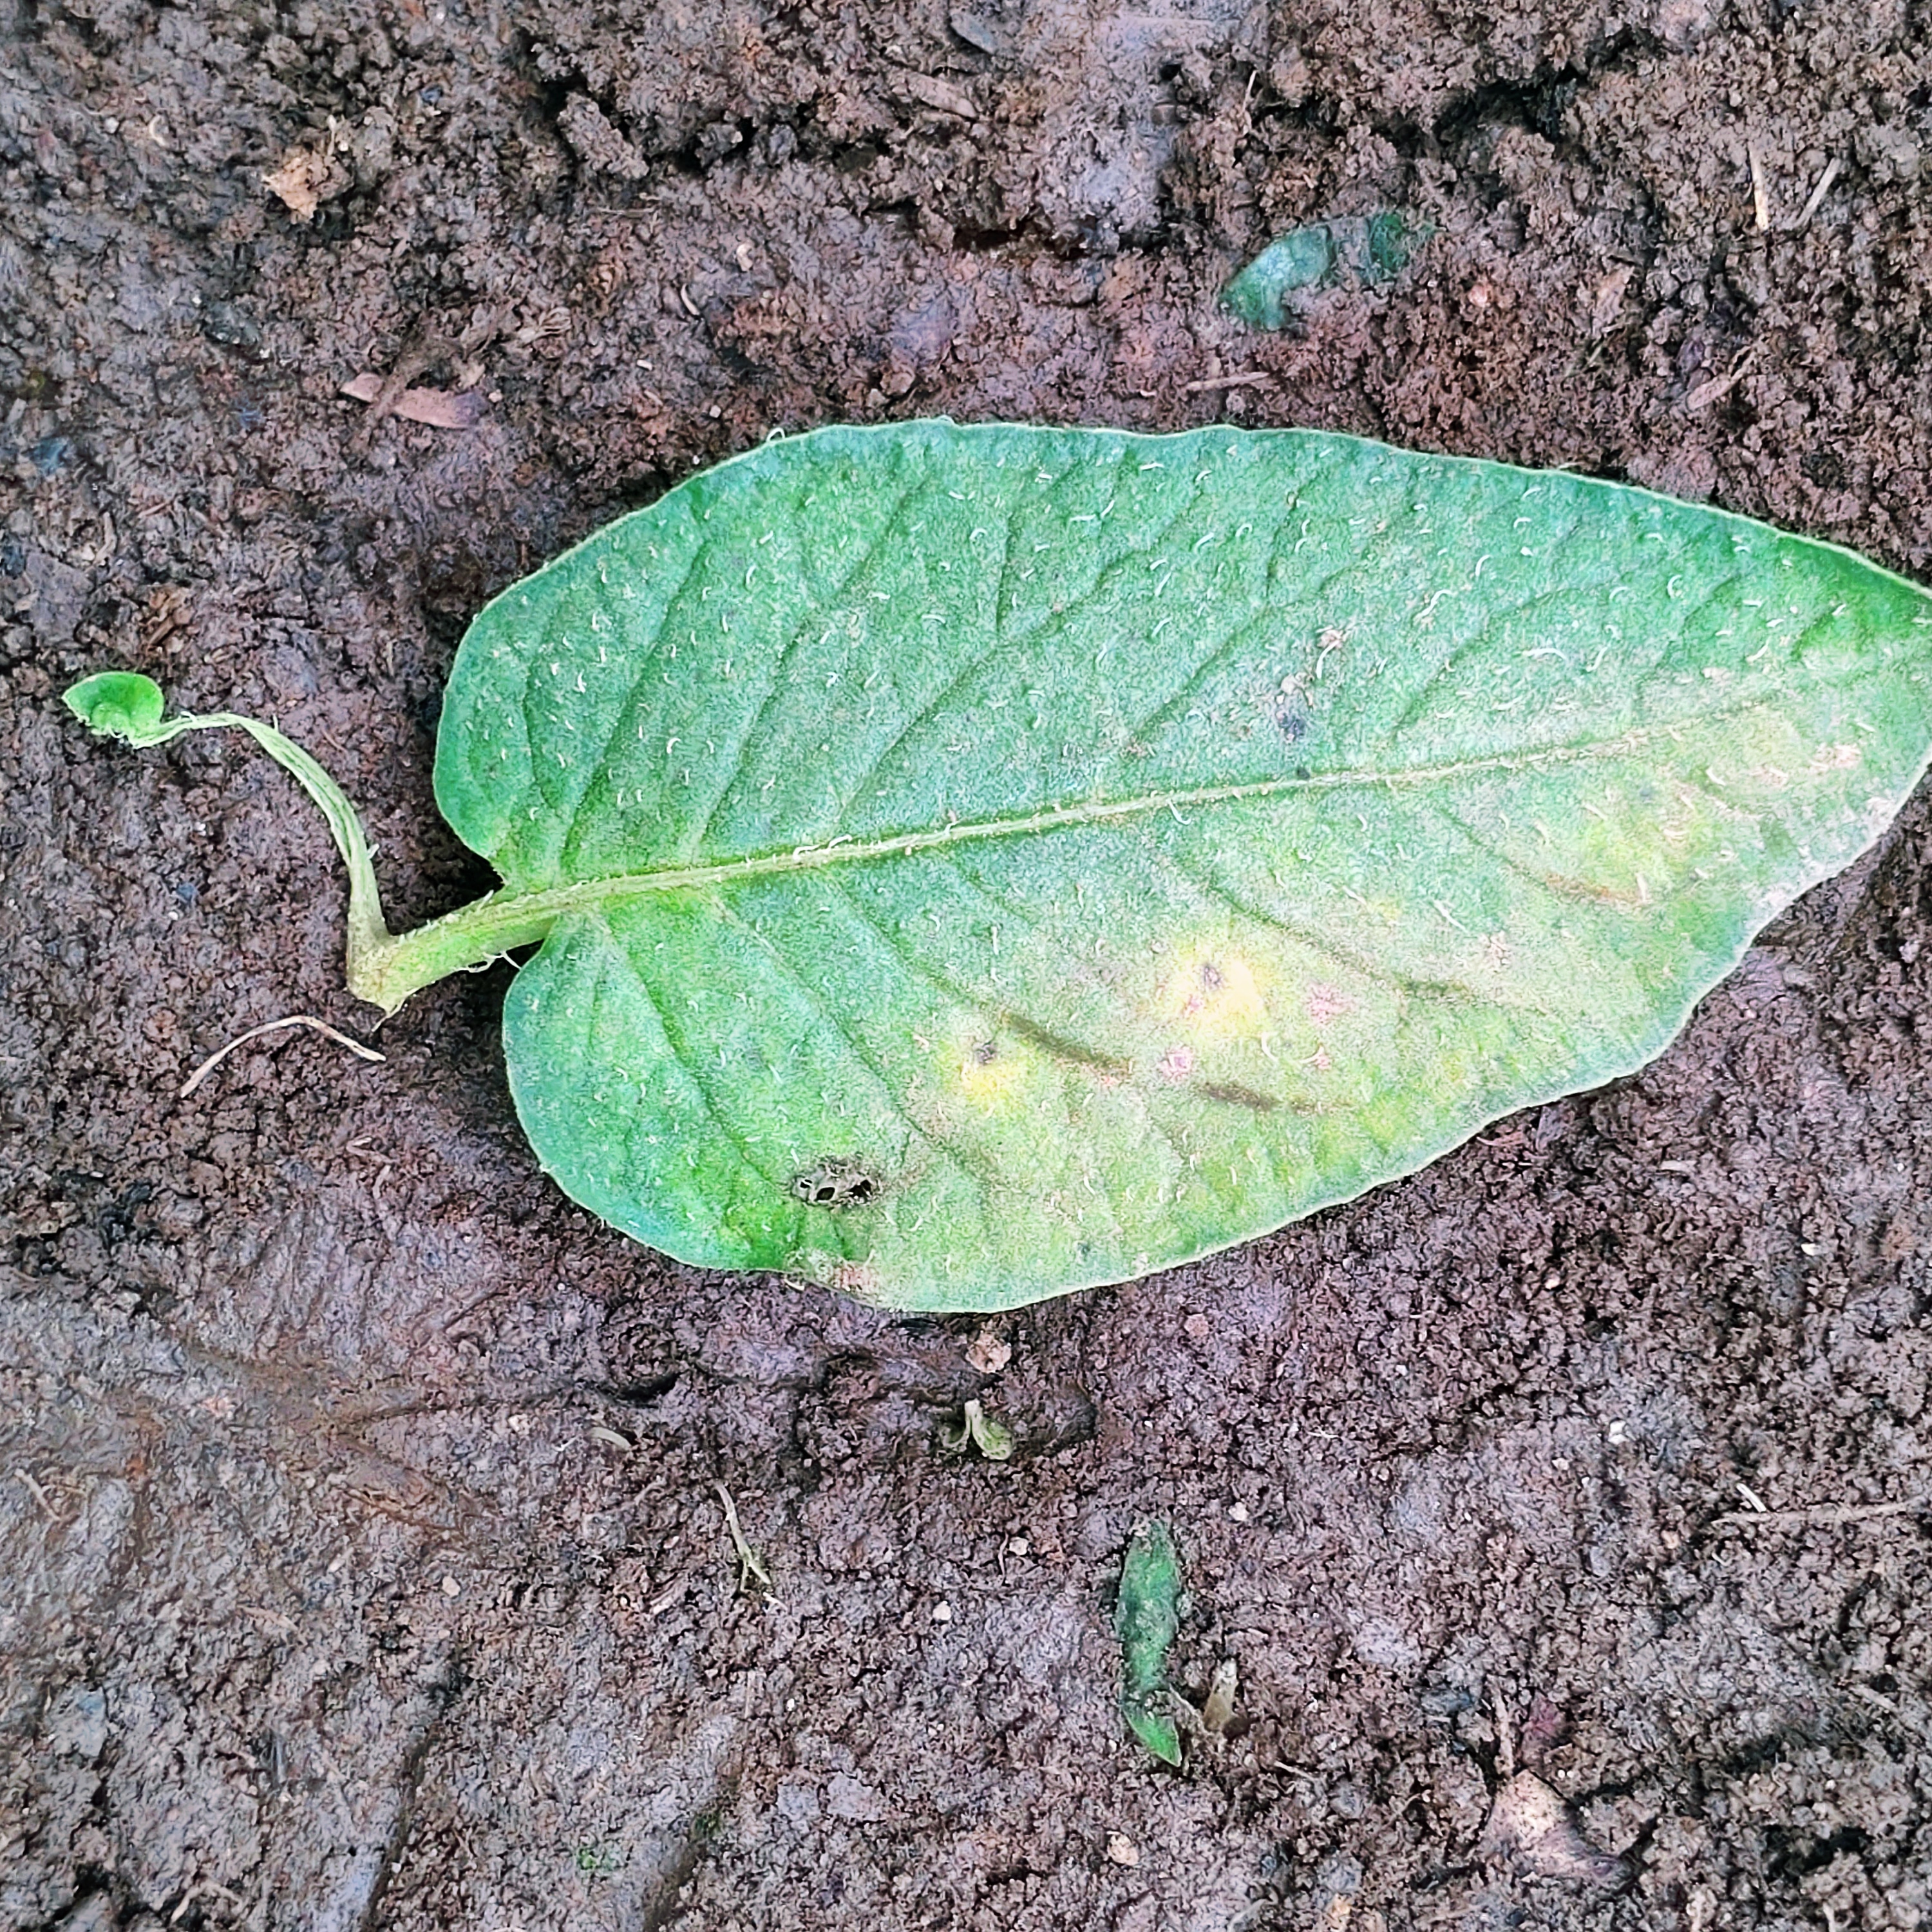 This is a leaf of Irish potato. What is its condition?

late blight
